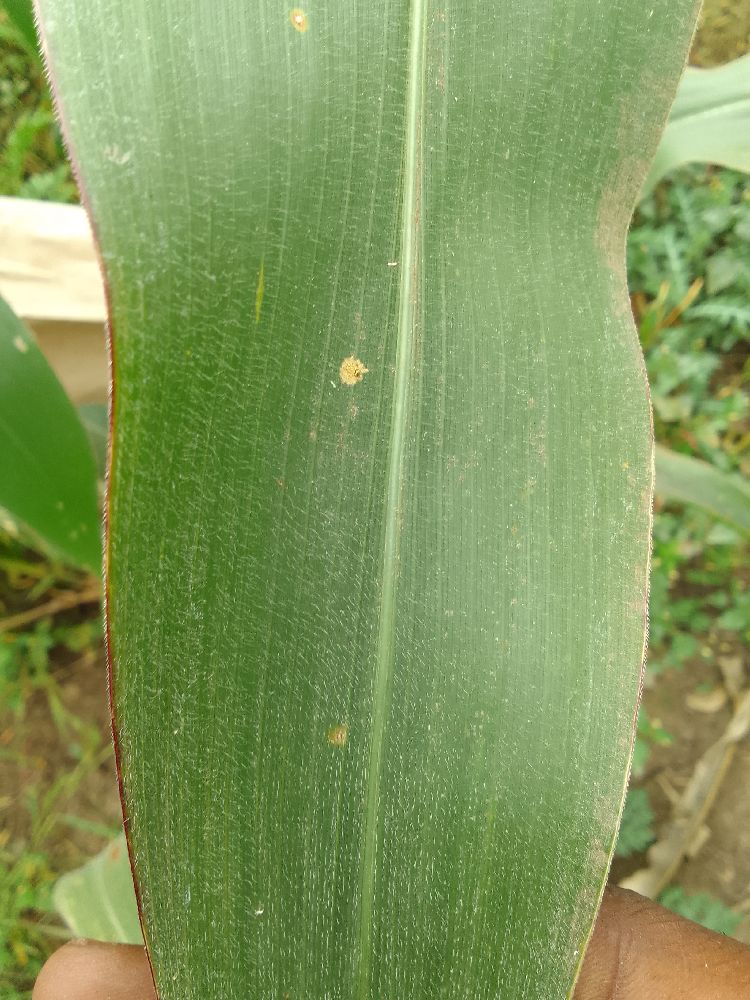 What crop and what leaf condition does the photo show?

maize, healthy
